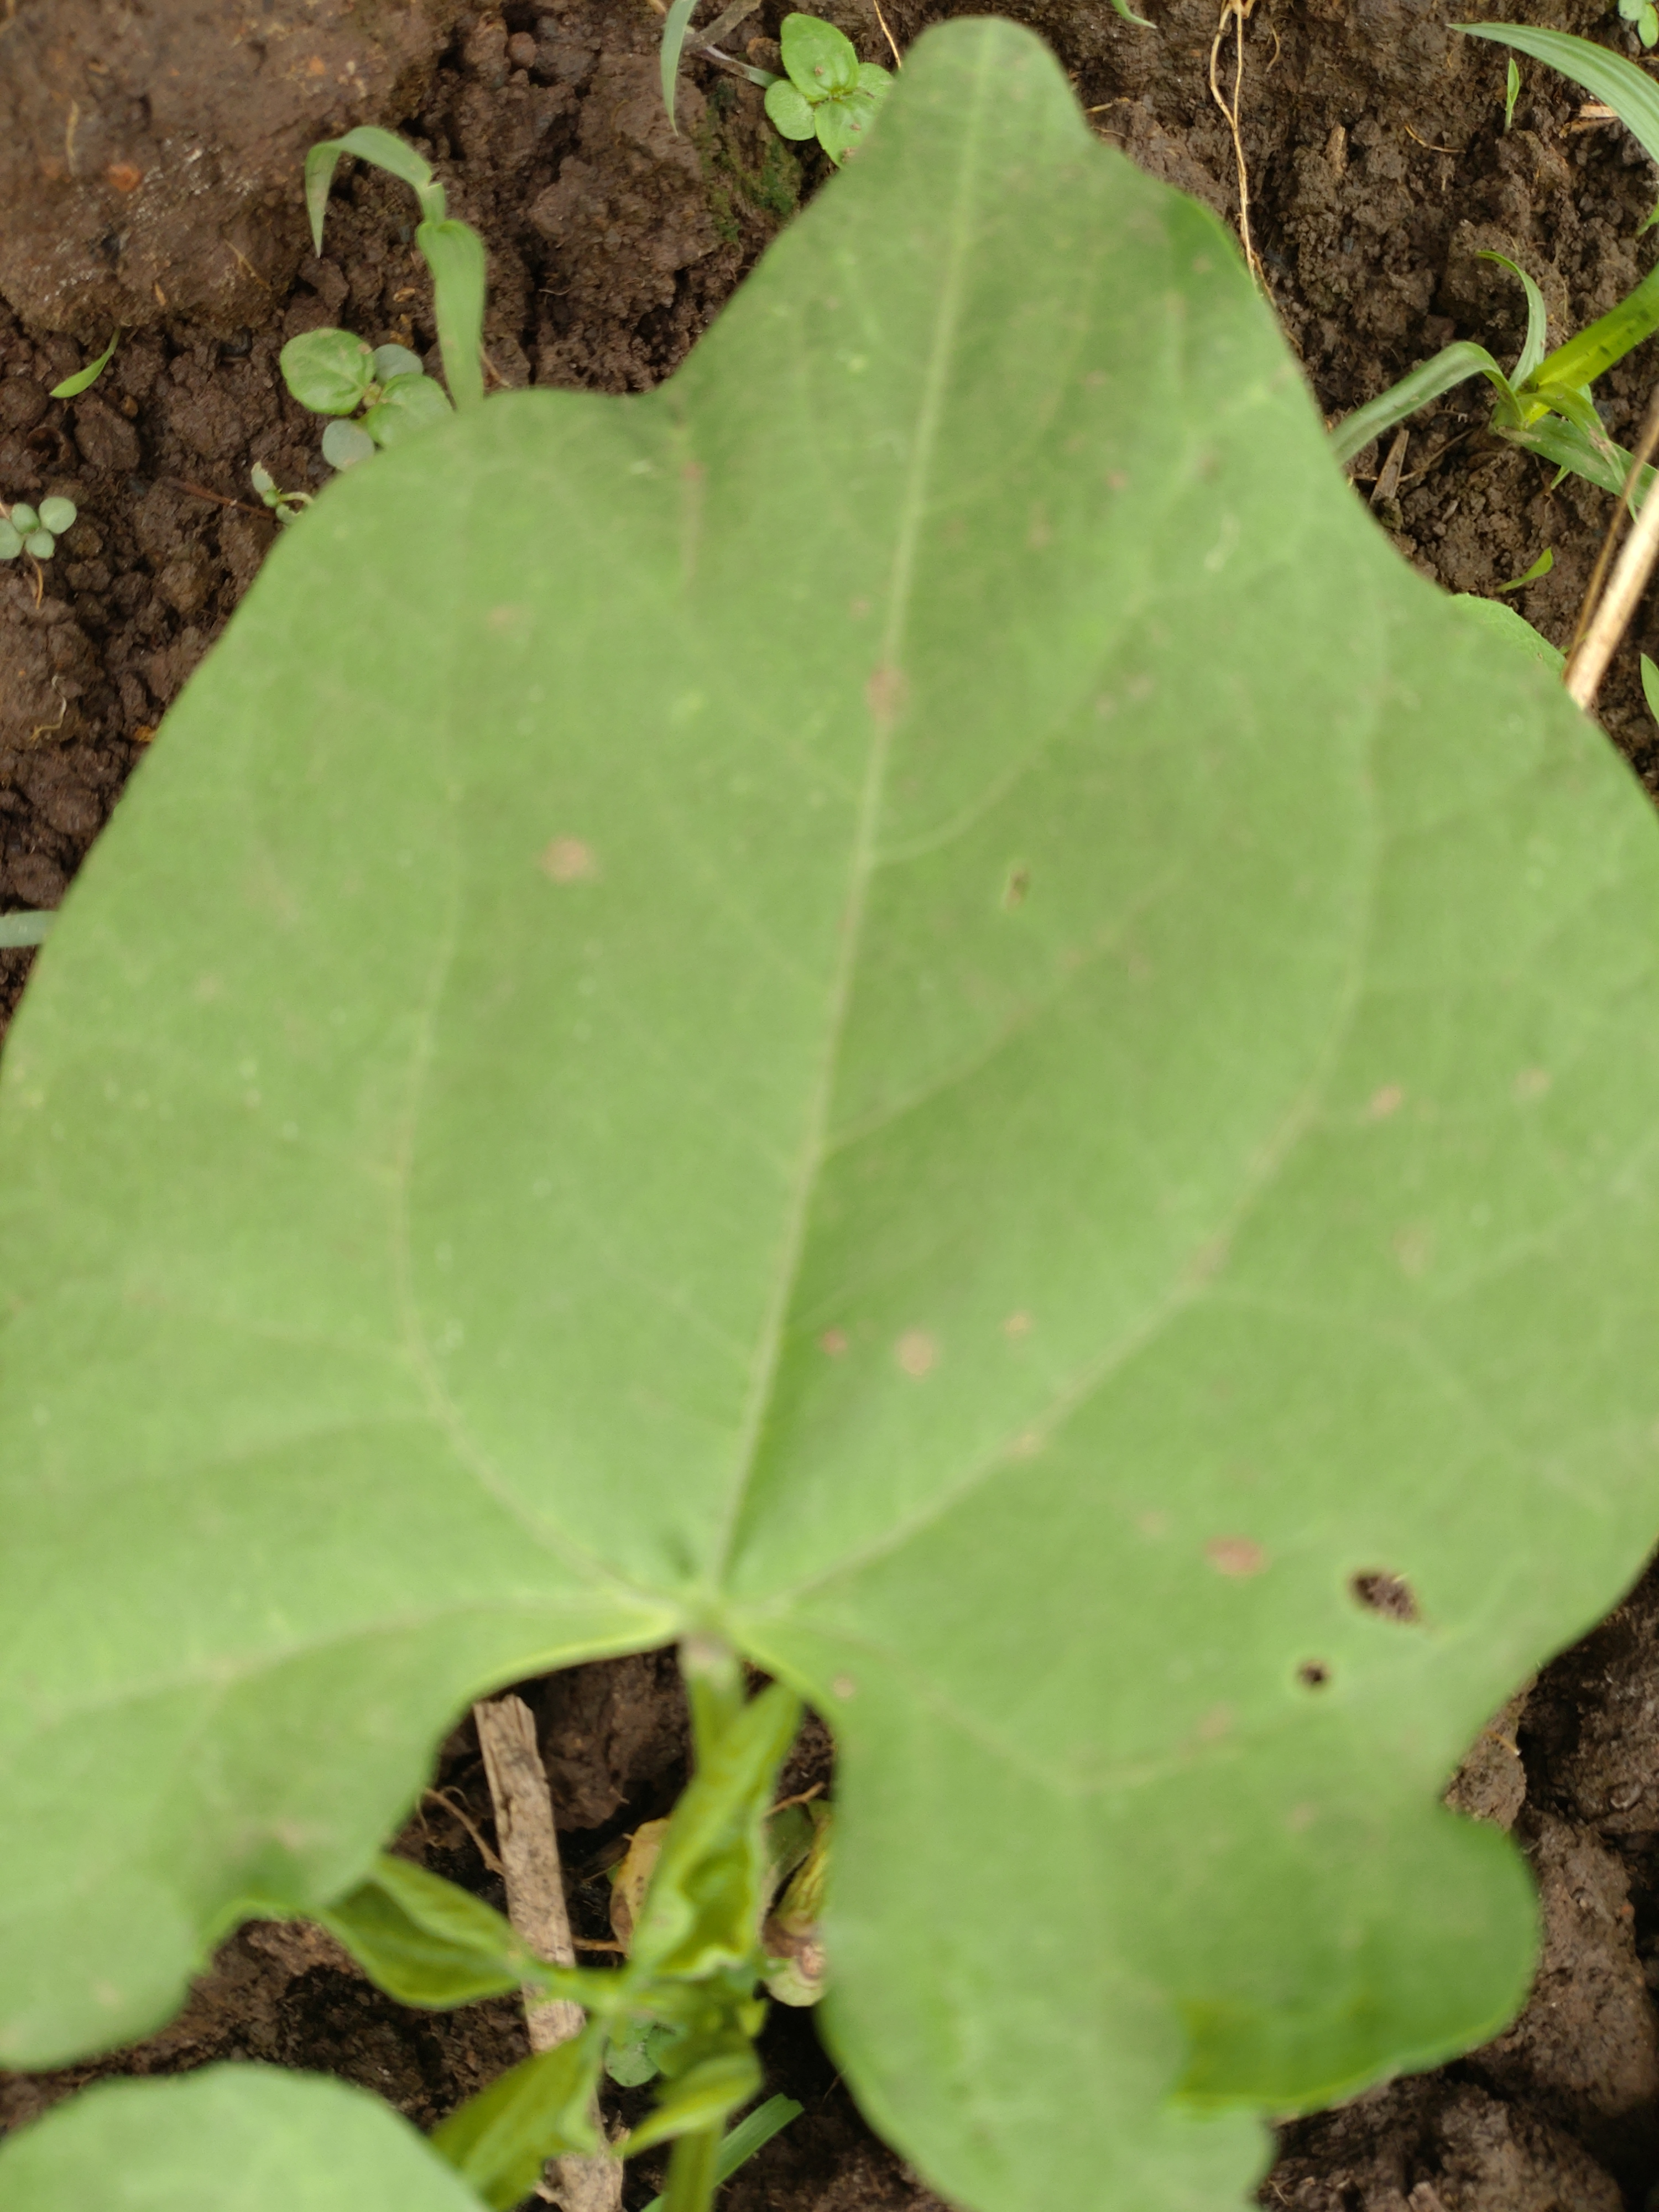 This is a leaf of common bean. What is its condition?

healthy
